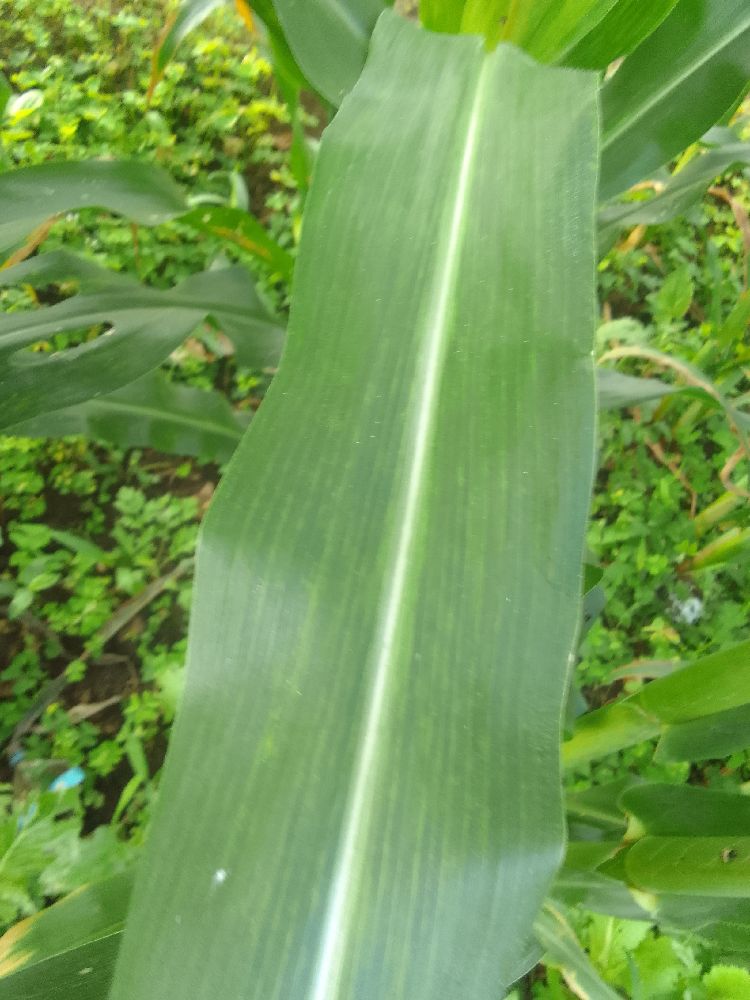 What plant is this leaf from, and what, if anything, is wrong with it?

maize, healthy
